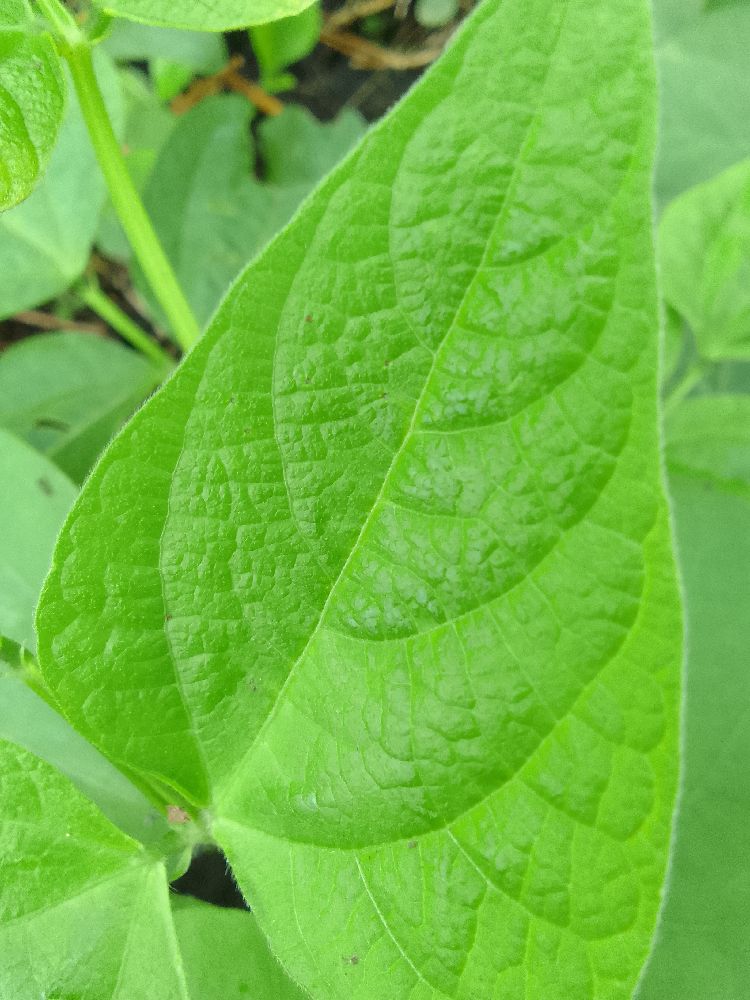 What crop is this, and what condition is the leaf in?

common bean, healthy
